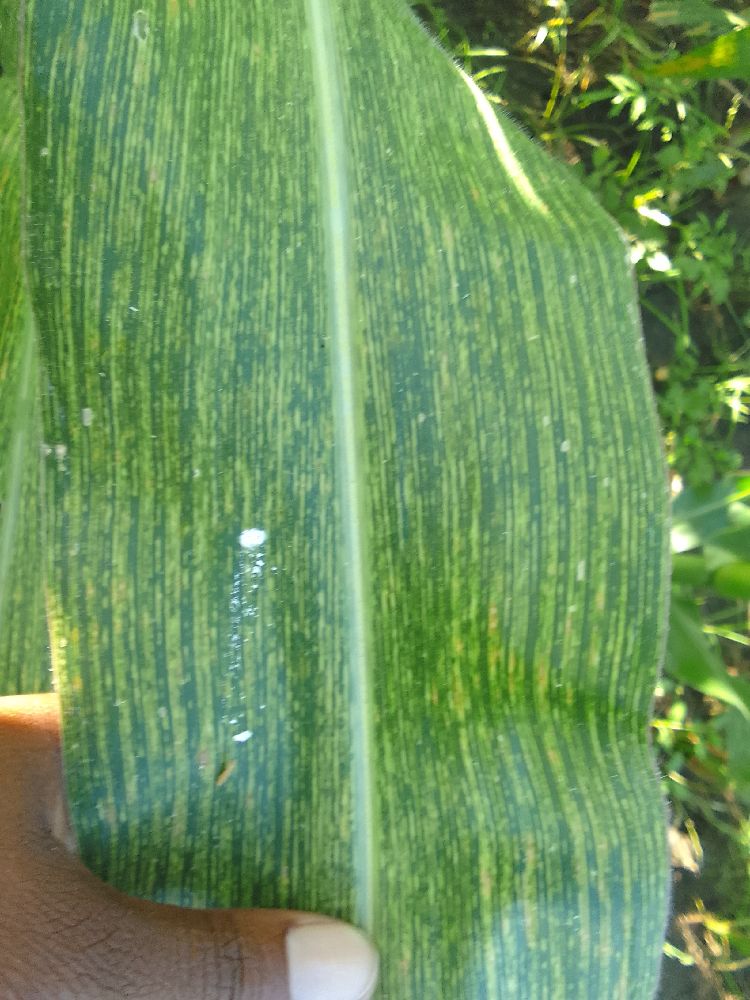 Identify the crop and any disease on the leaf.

maize, maize streak virus
